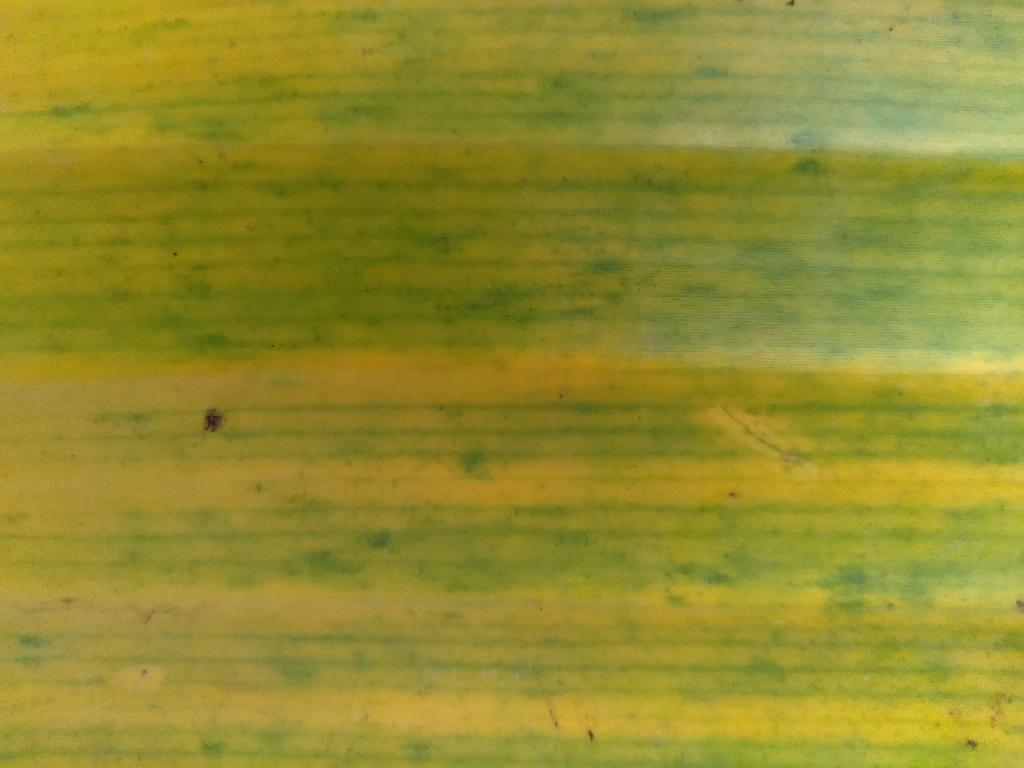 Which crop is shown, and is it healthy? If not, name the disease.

banana, fusarium wilt race 1
